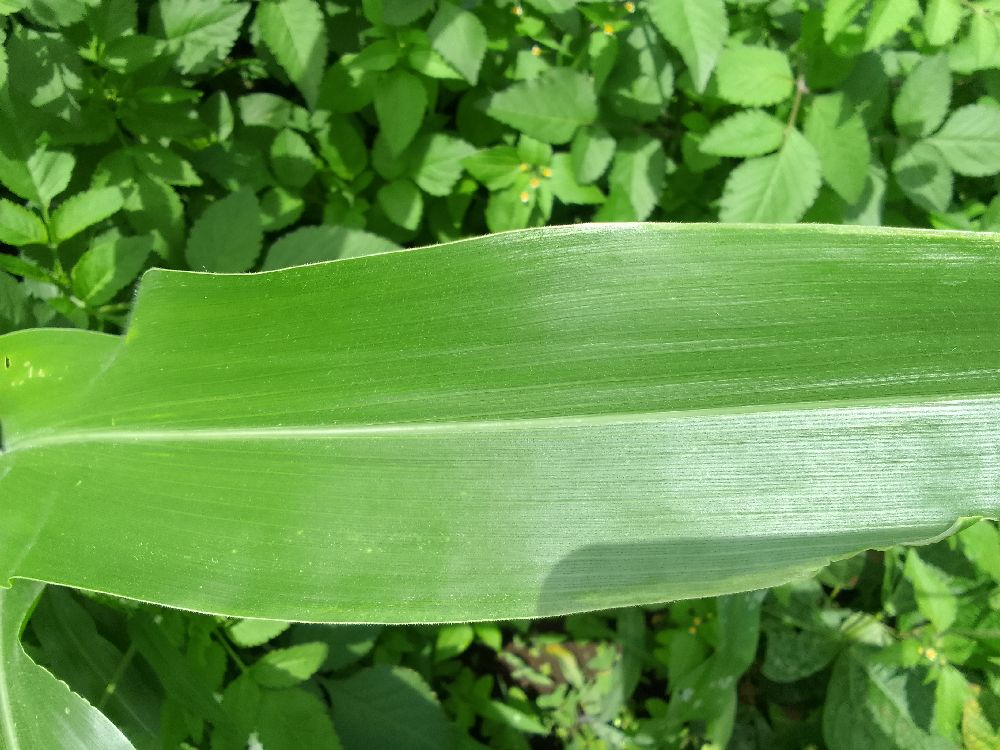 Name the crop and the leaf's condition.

maize, healthy
